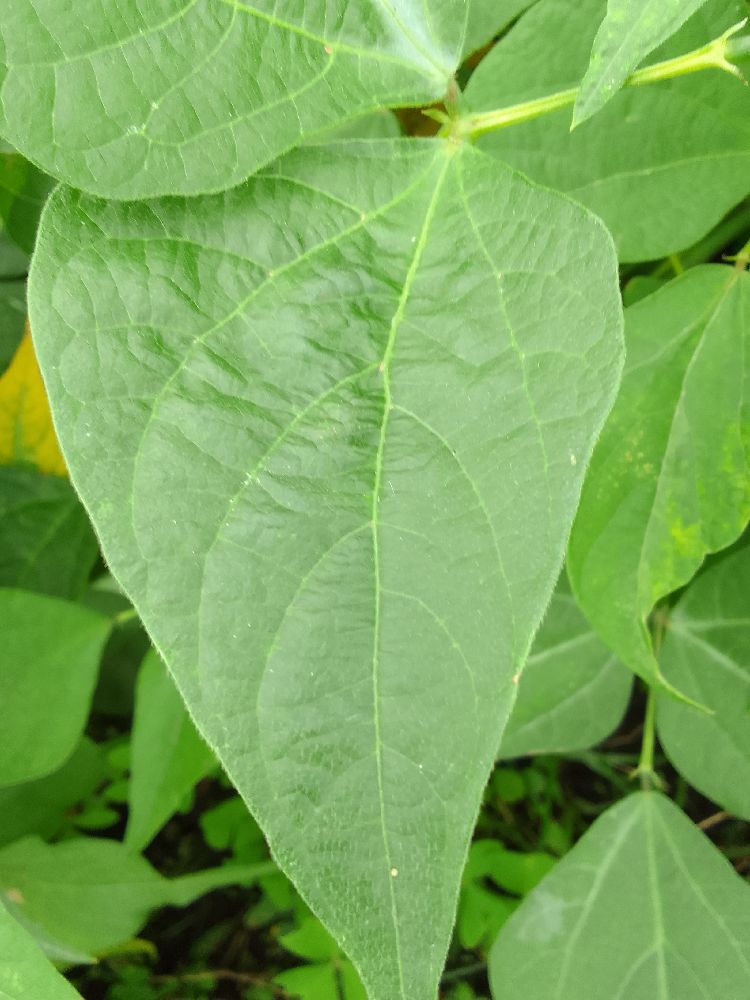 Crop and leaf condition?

common bean, healthy
